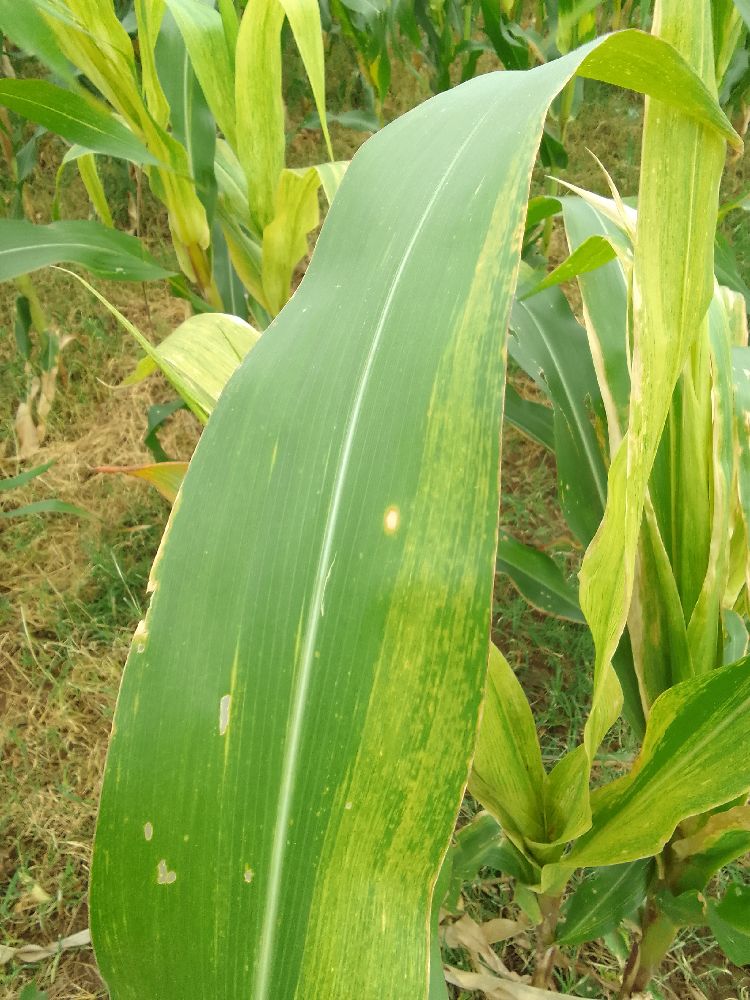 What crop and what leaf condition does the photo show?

maize, maize lethal necrosis
